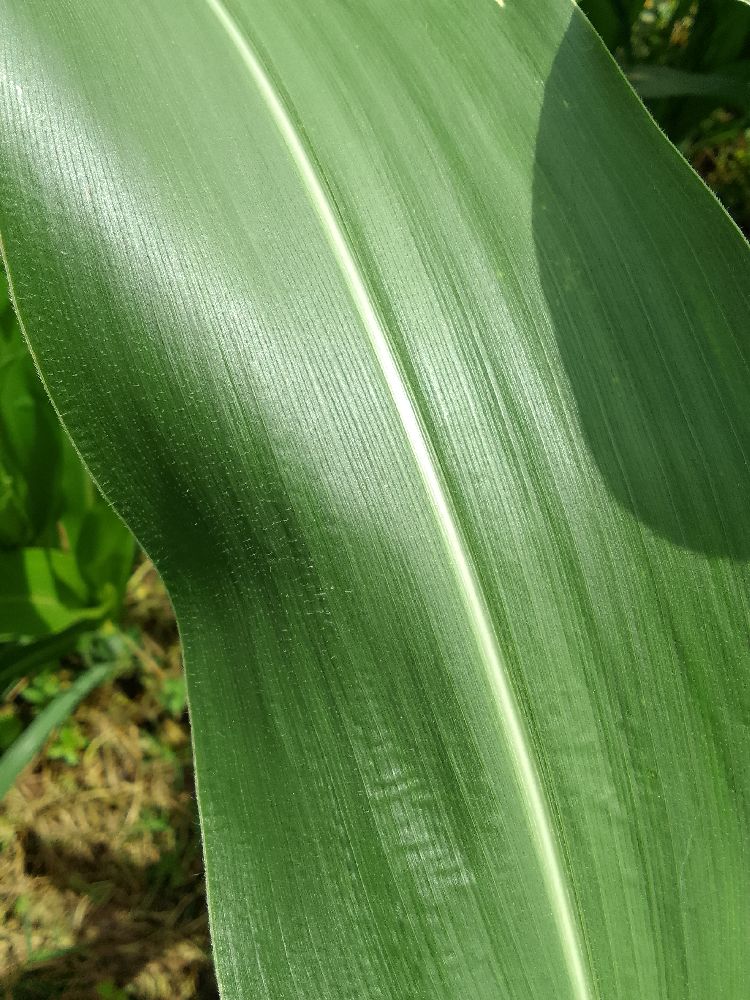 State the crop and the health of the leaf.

maize, healthy
